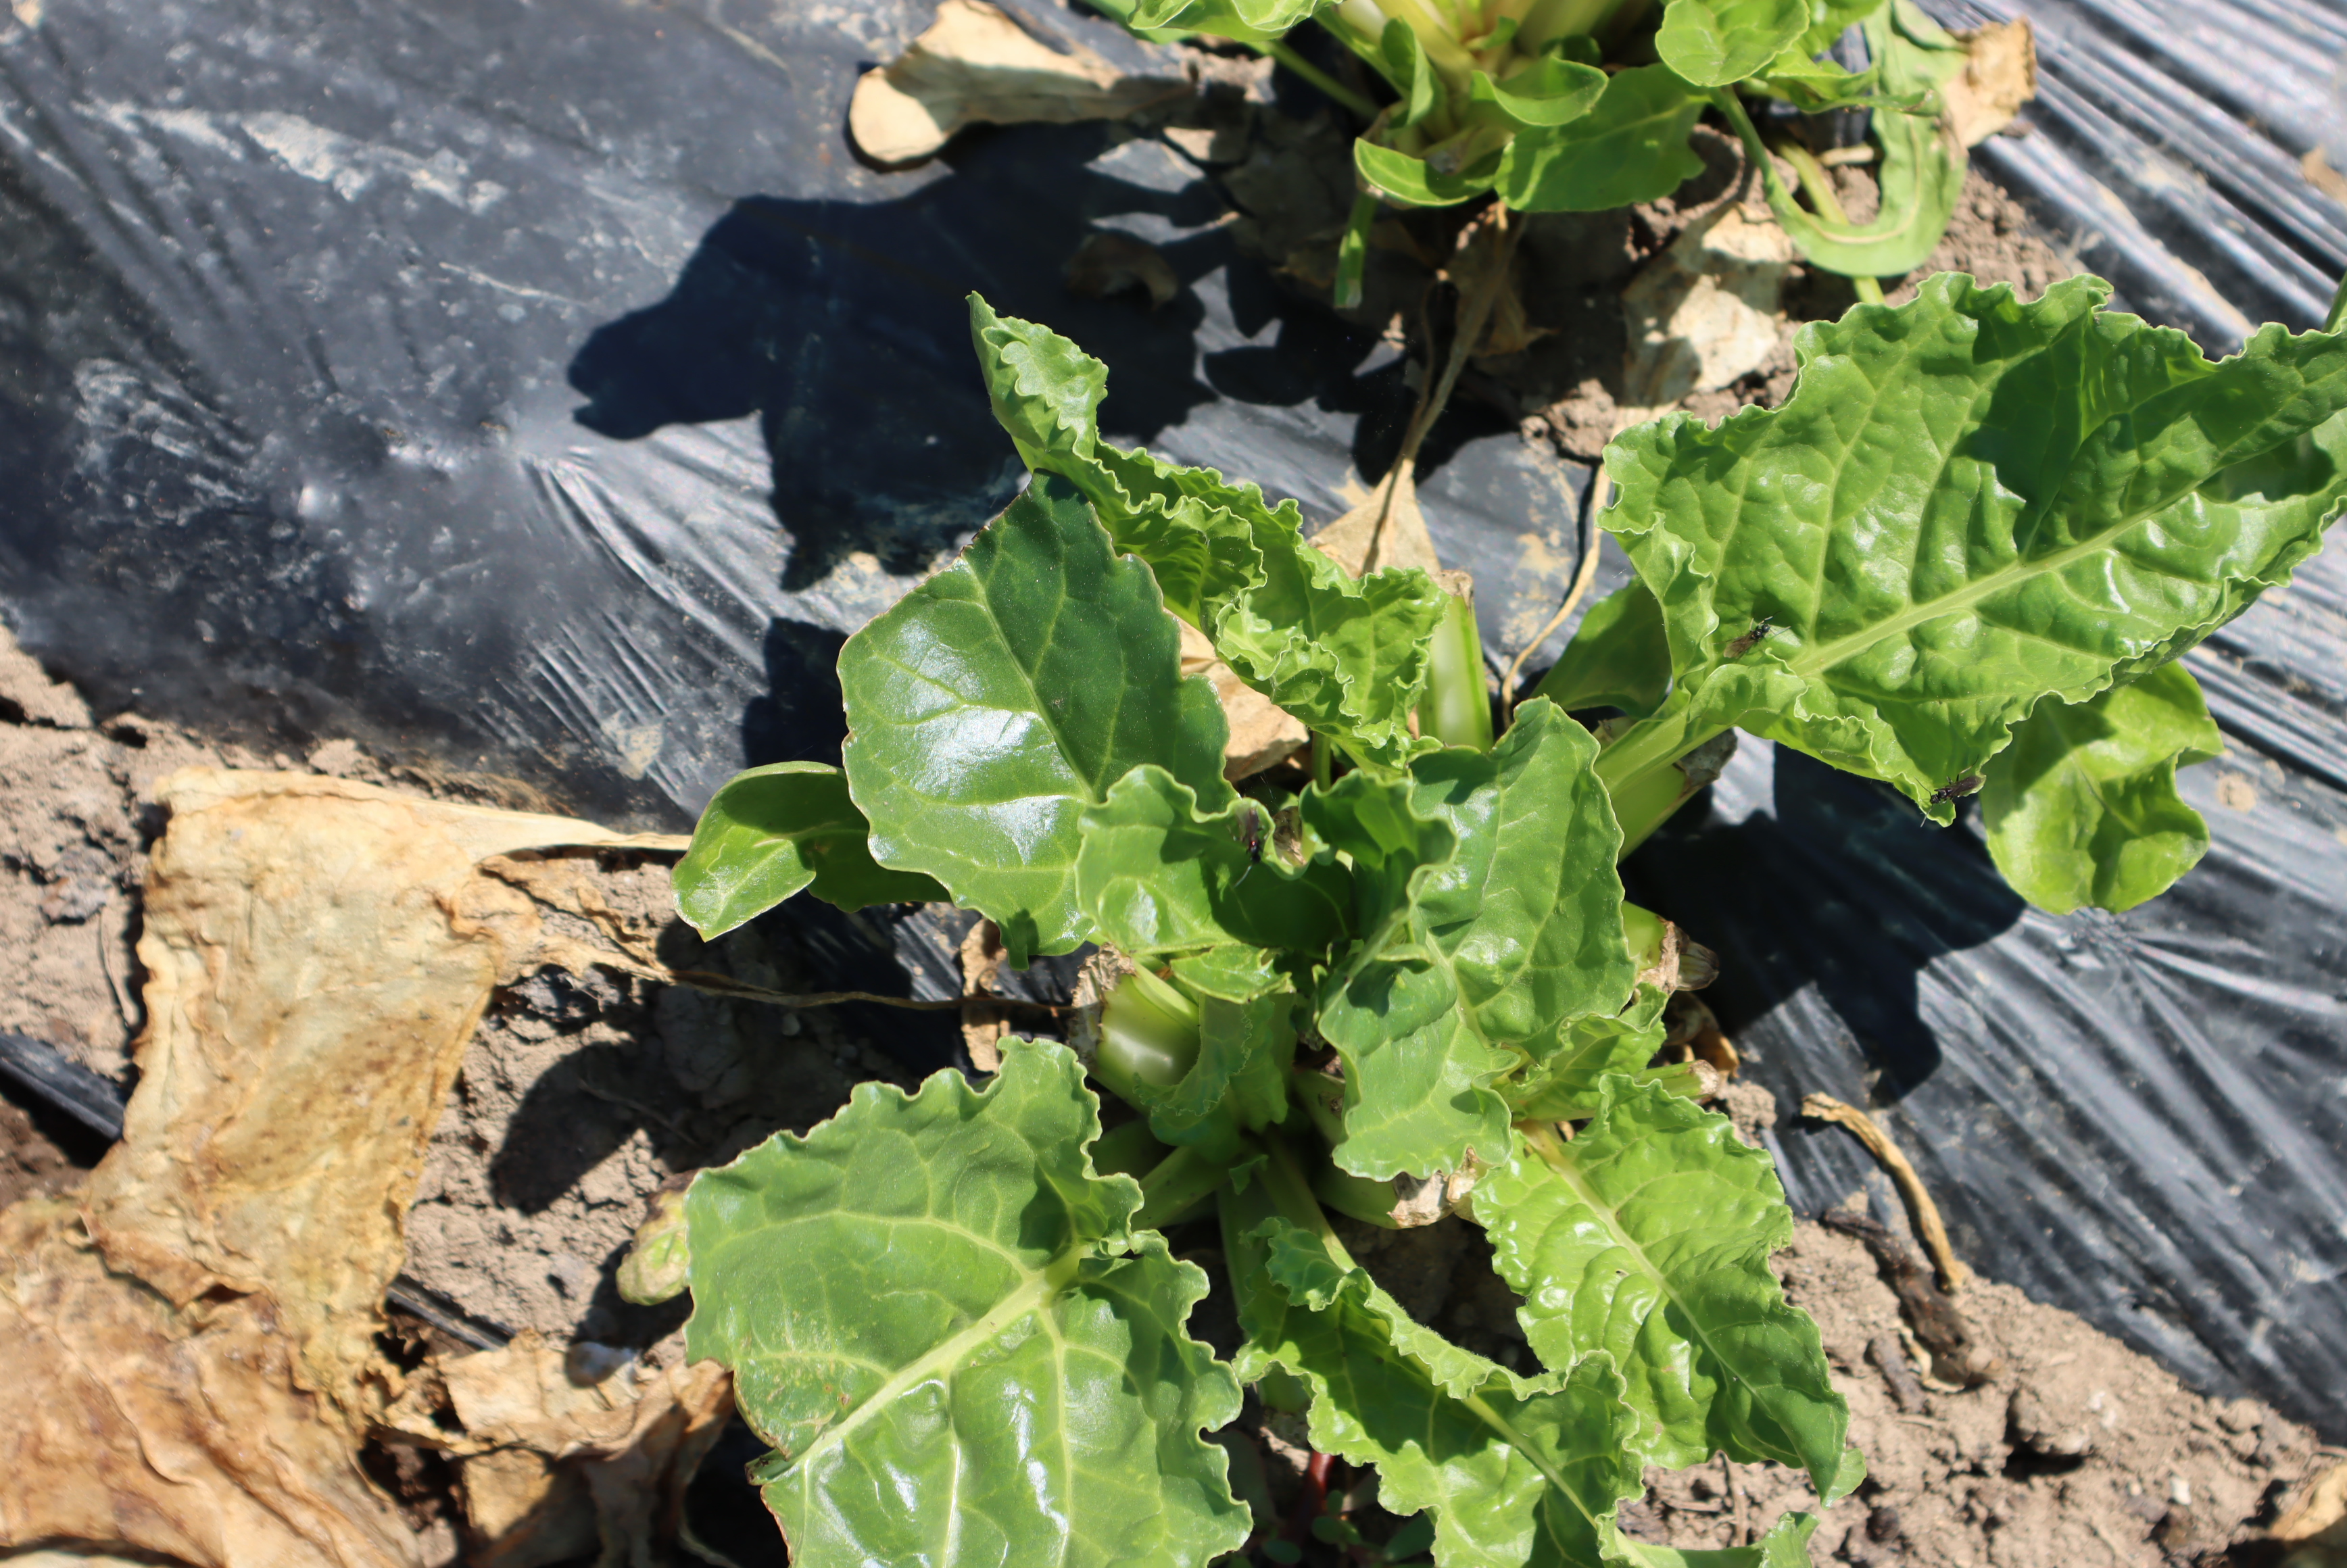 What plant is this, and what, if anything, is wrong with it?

chard, mechanical damage
